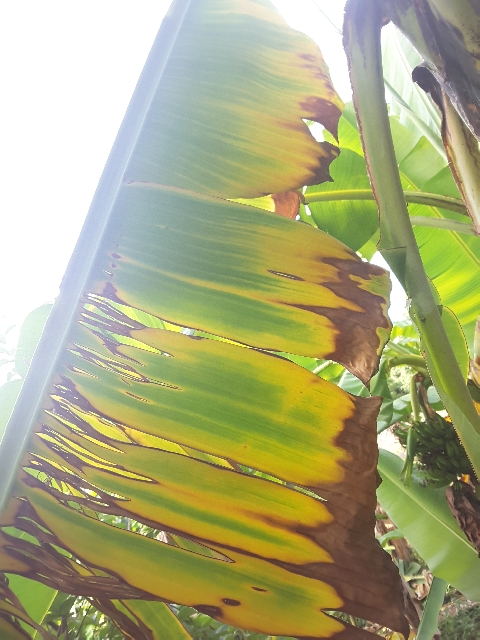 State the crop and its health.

banana, fusarium wilt race 1
